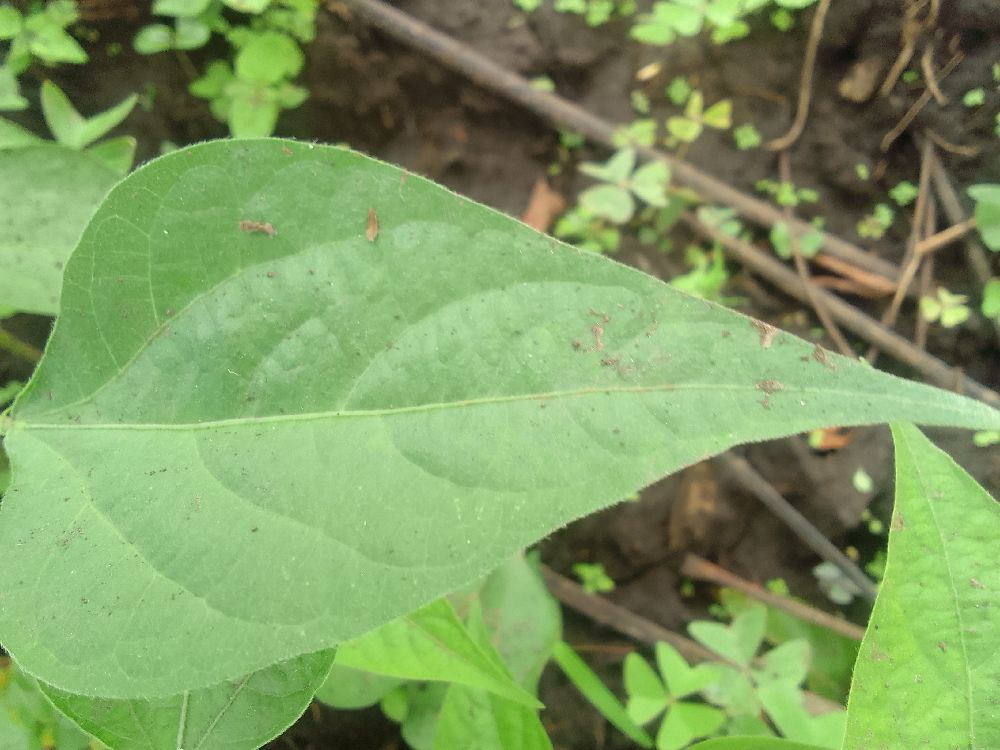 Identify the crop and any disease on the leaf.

common bean, healthy
